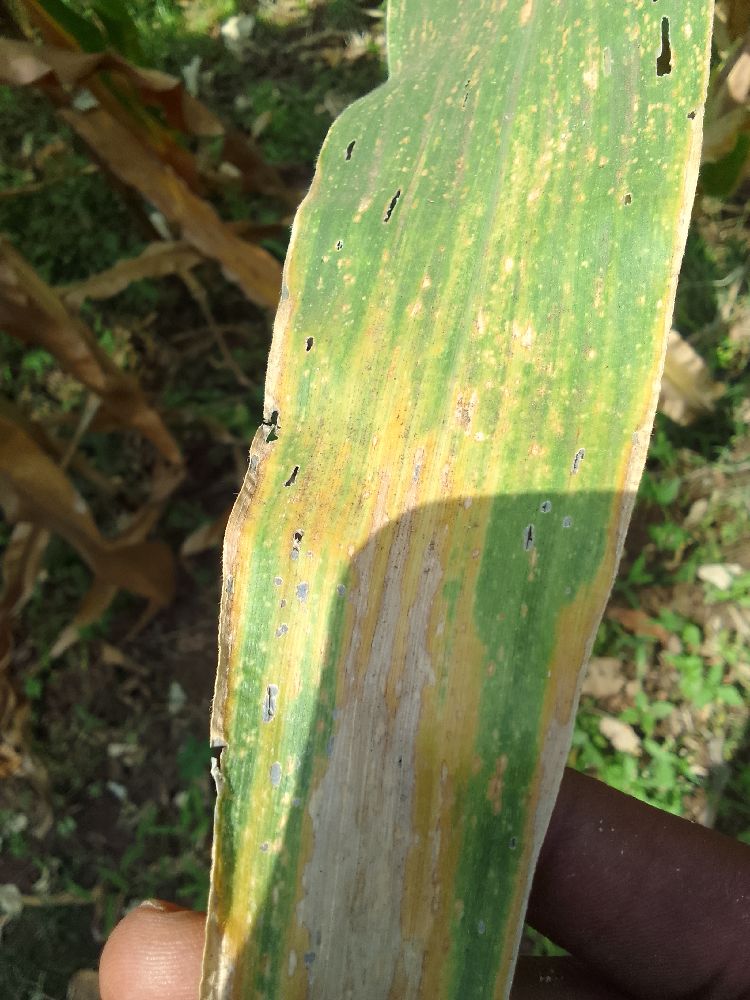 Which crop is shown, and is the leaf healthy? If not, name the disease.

maize, maize lethal necrosis
